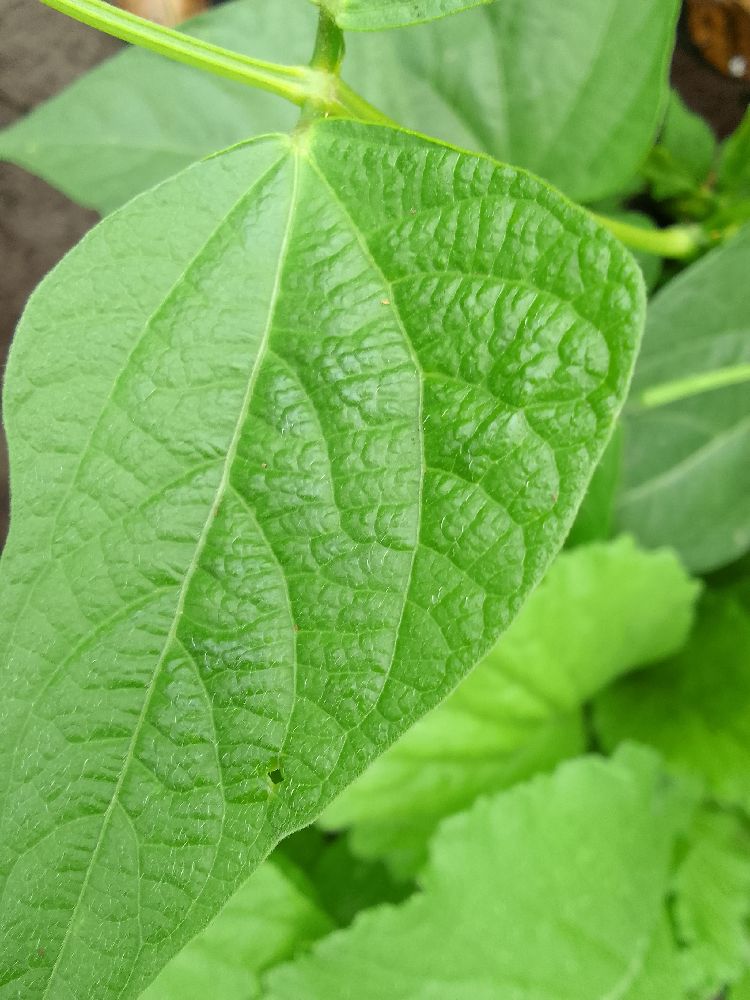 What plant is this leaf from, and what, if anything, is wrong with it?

common bean, healthy
